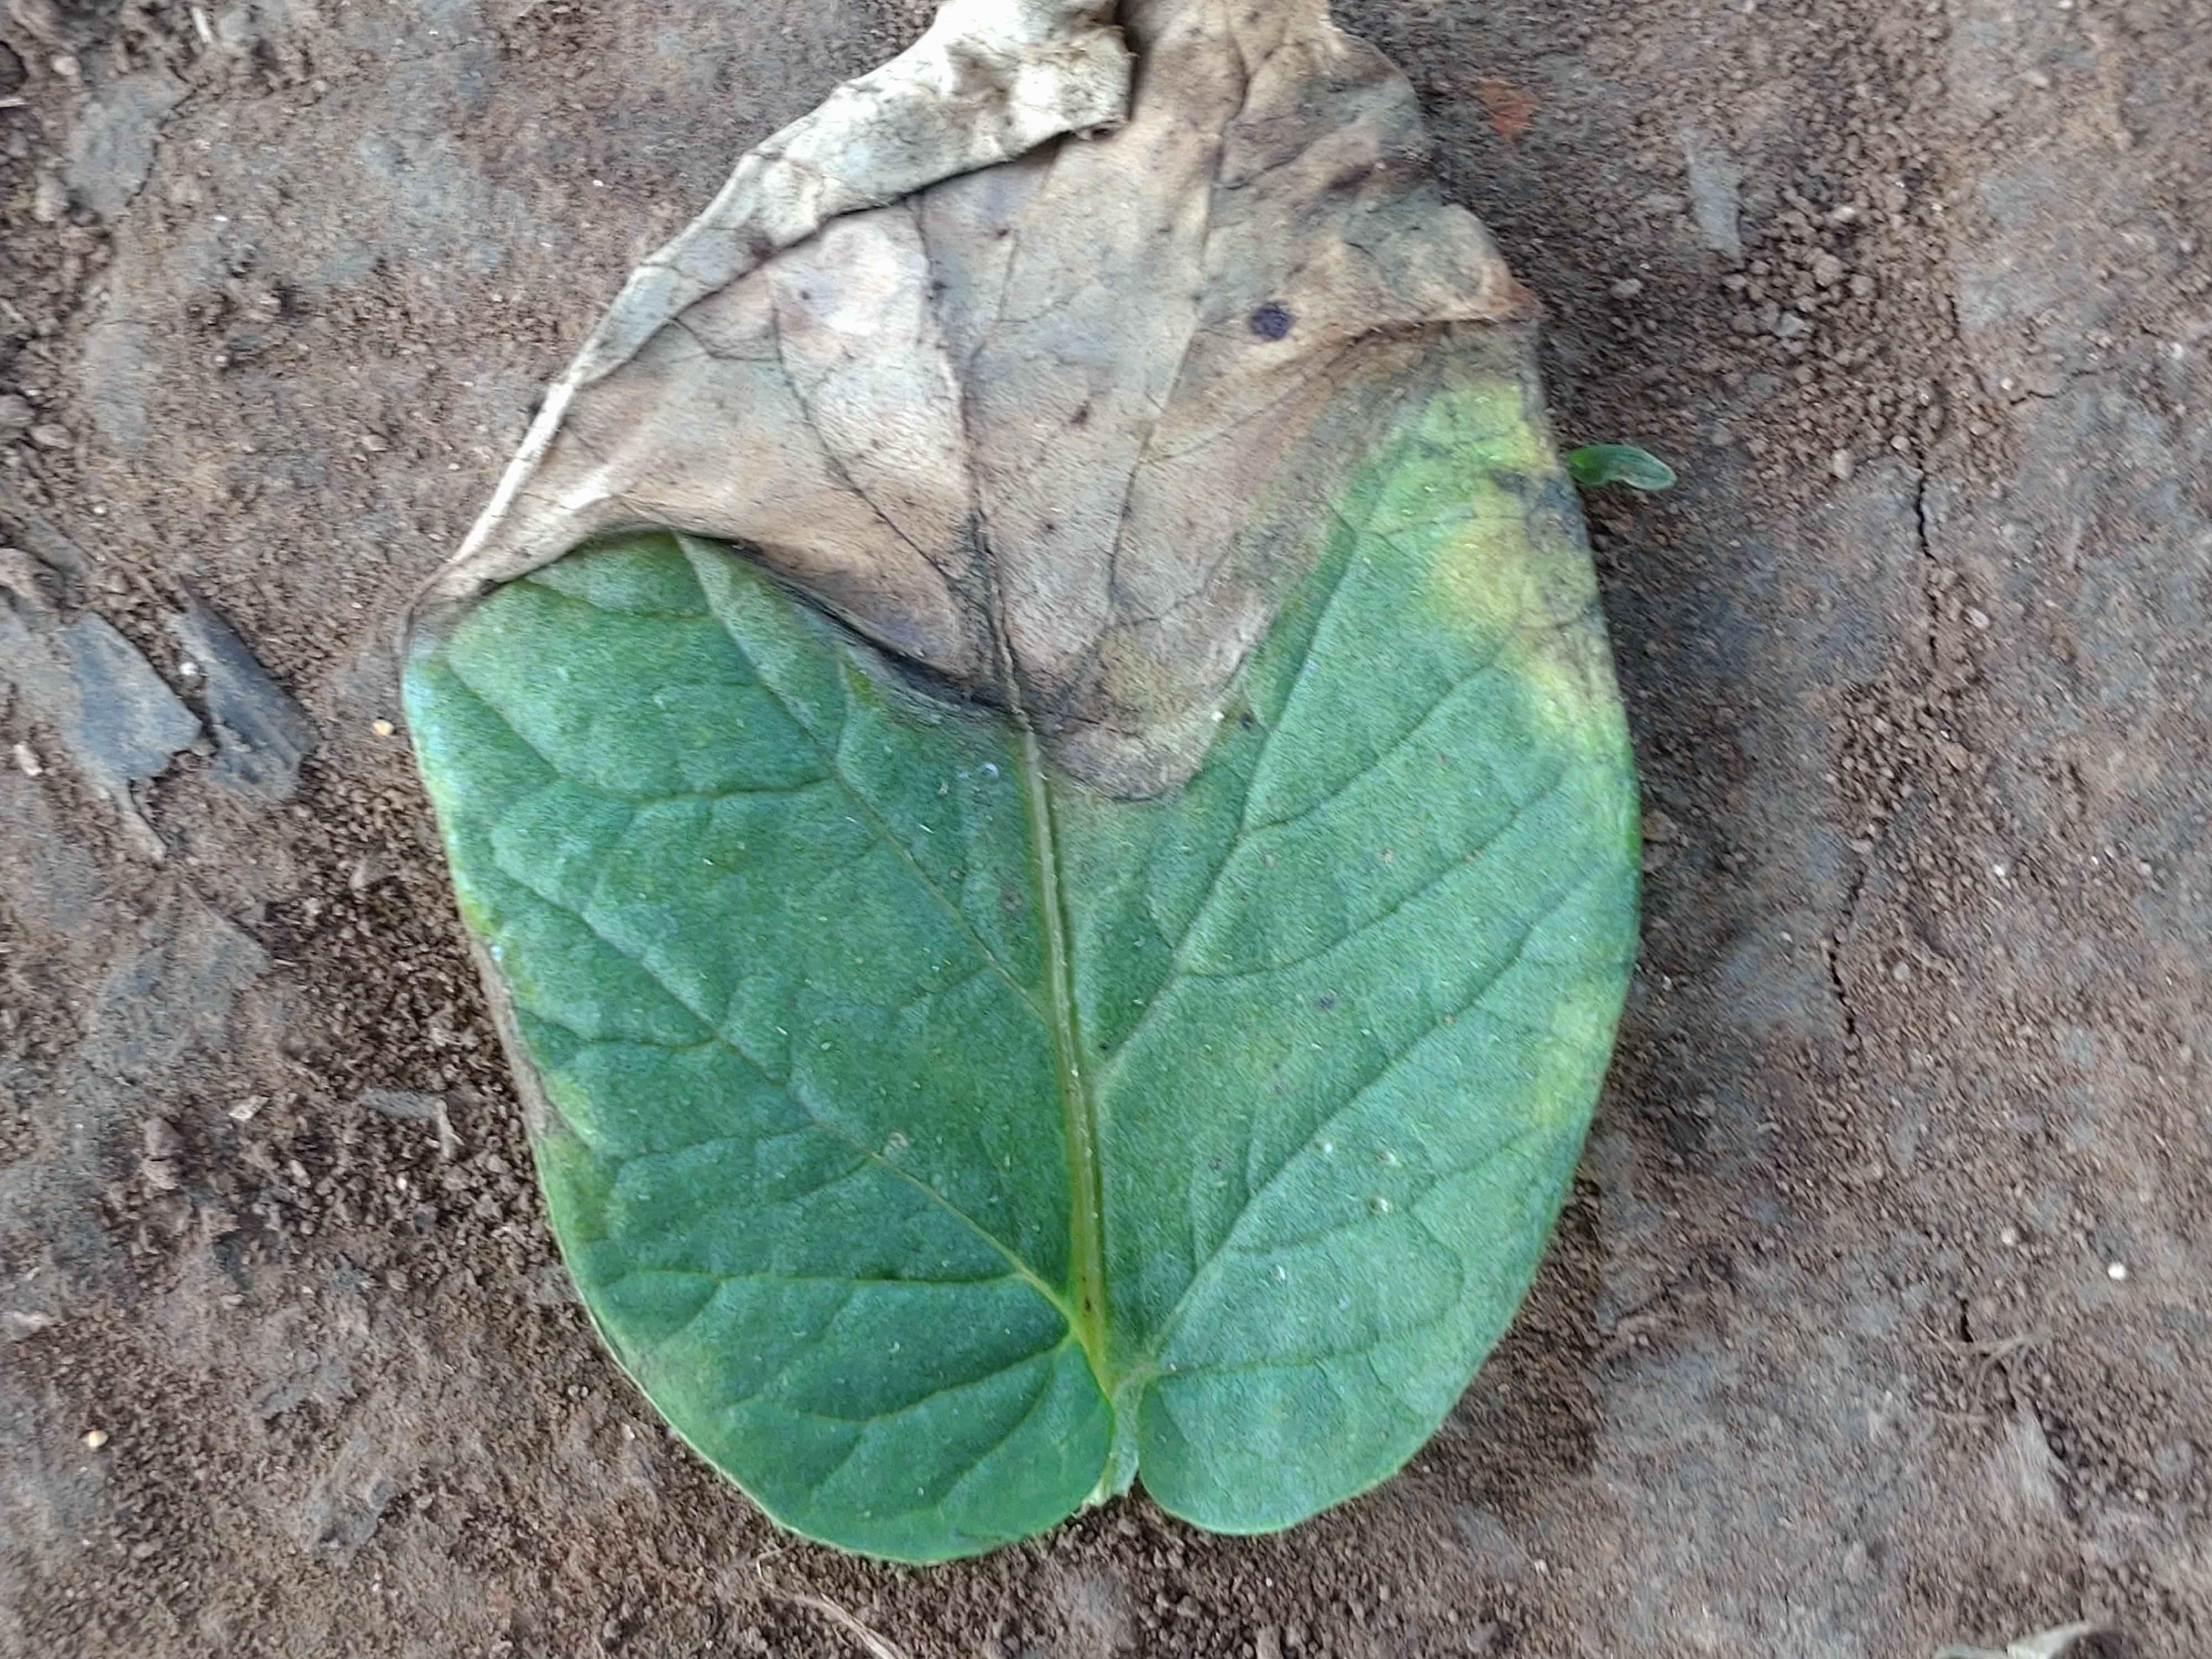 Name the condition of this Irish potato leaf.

early blight
